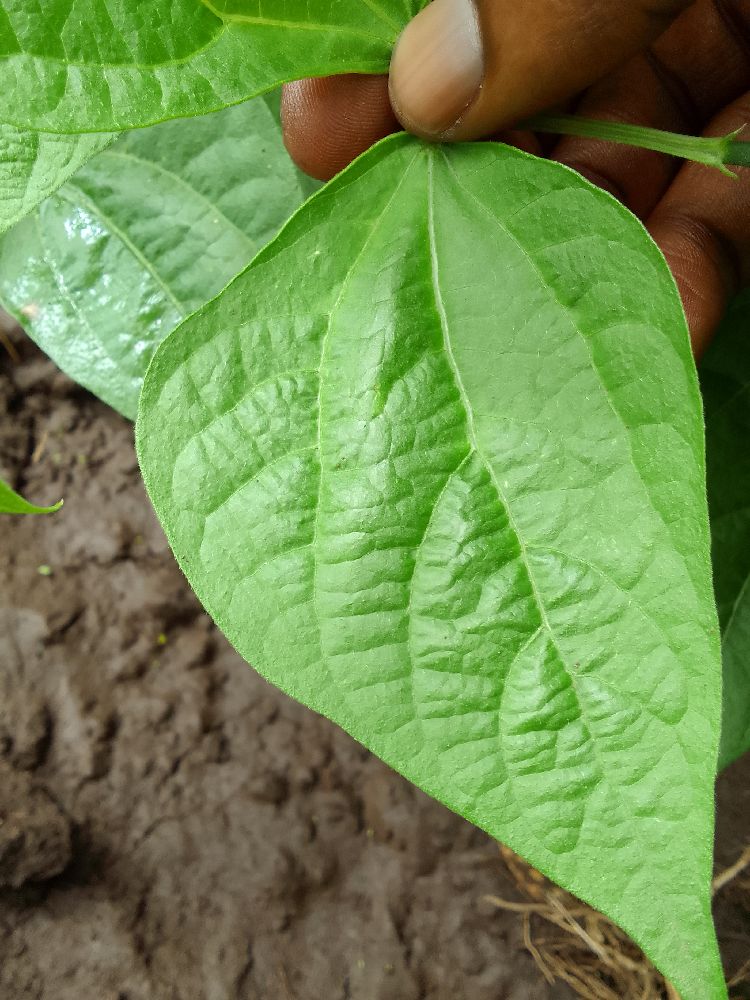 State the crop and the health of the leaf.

common bean, healthy
